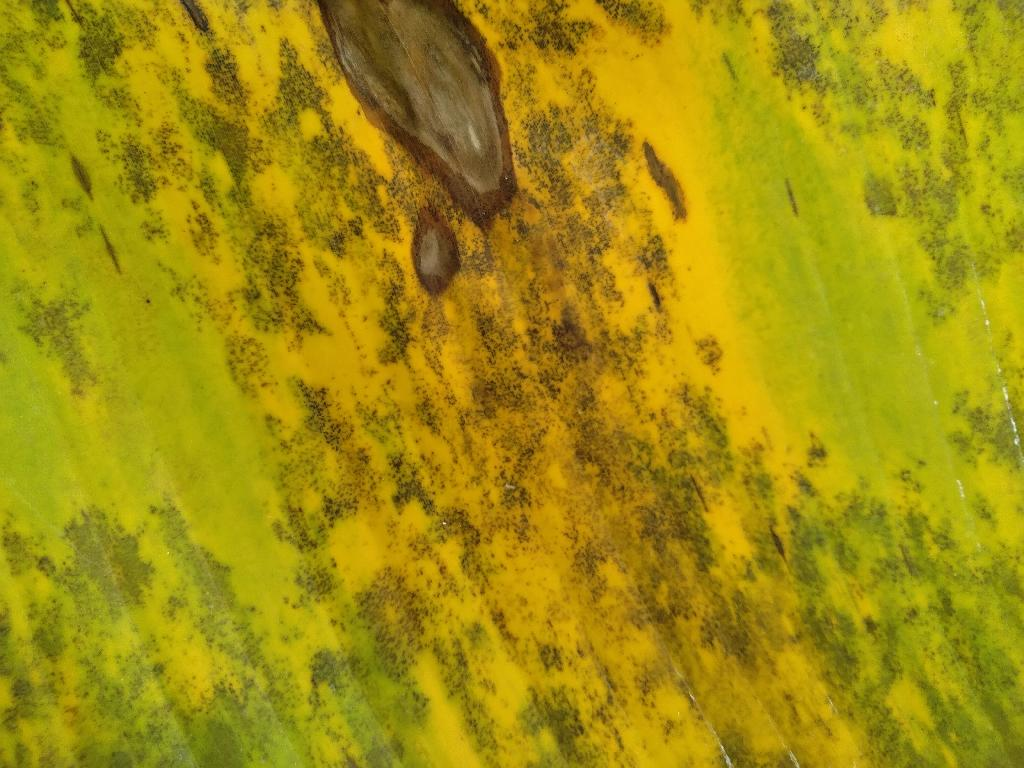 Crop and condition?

banana, black sigatoka
